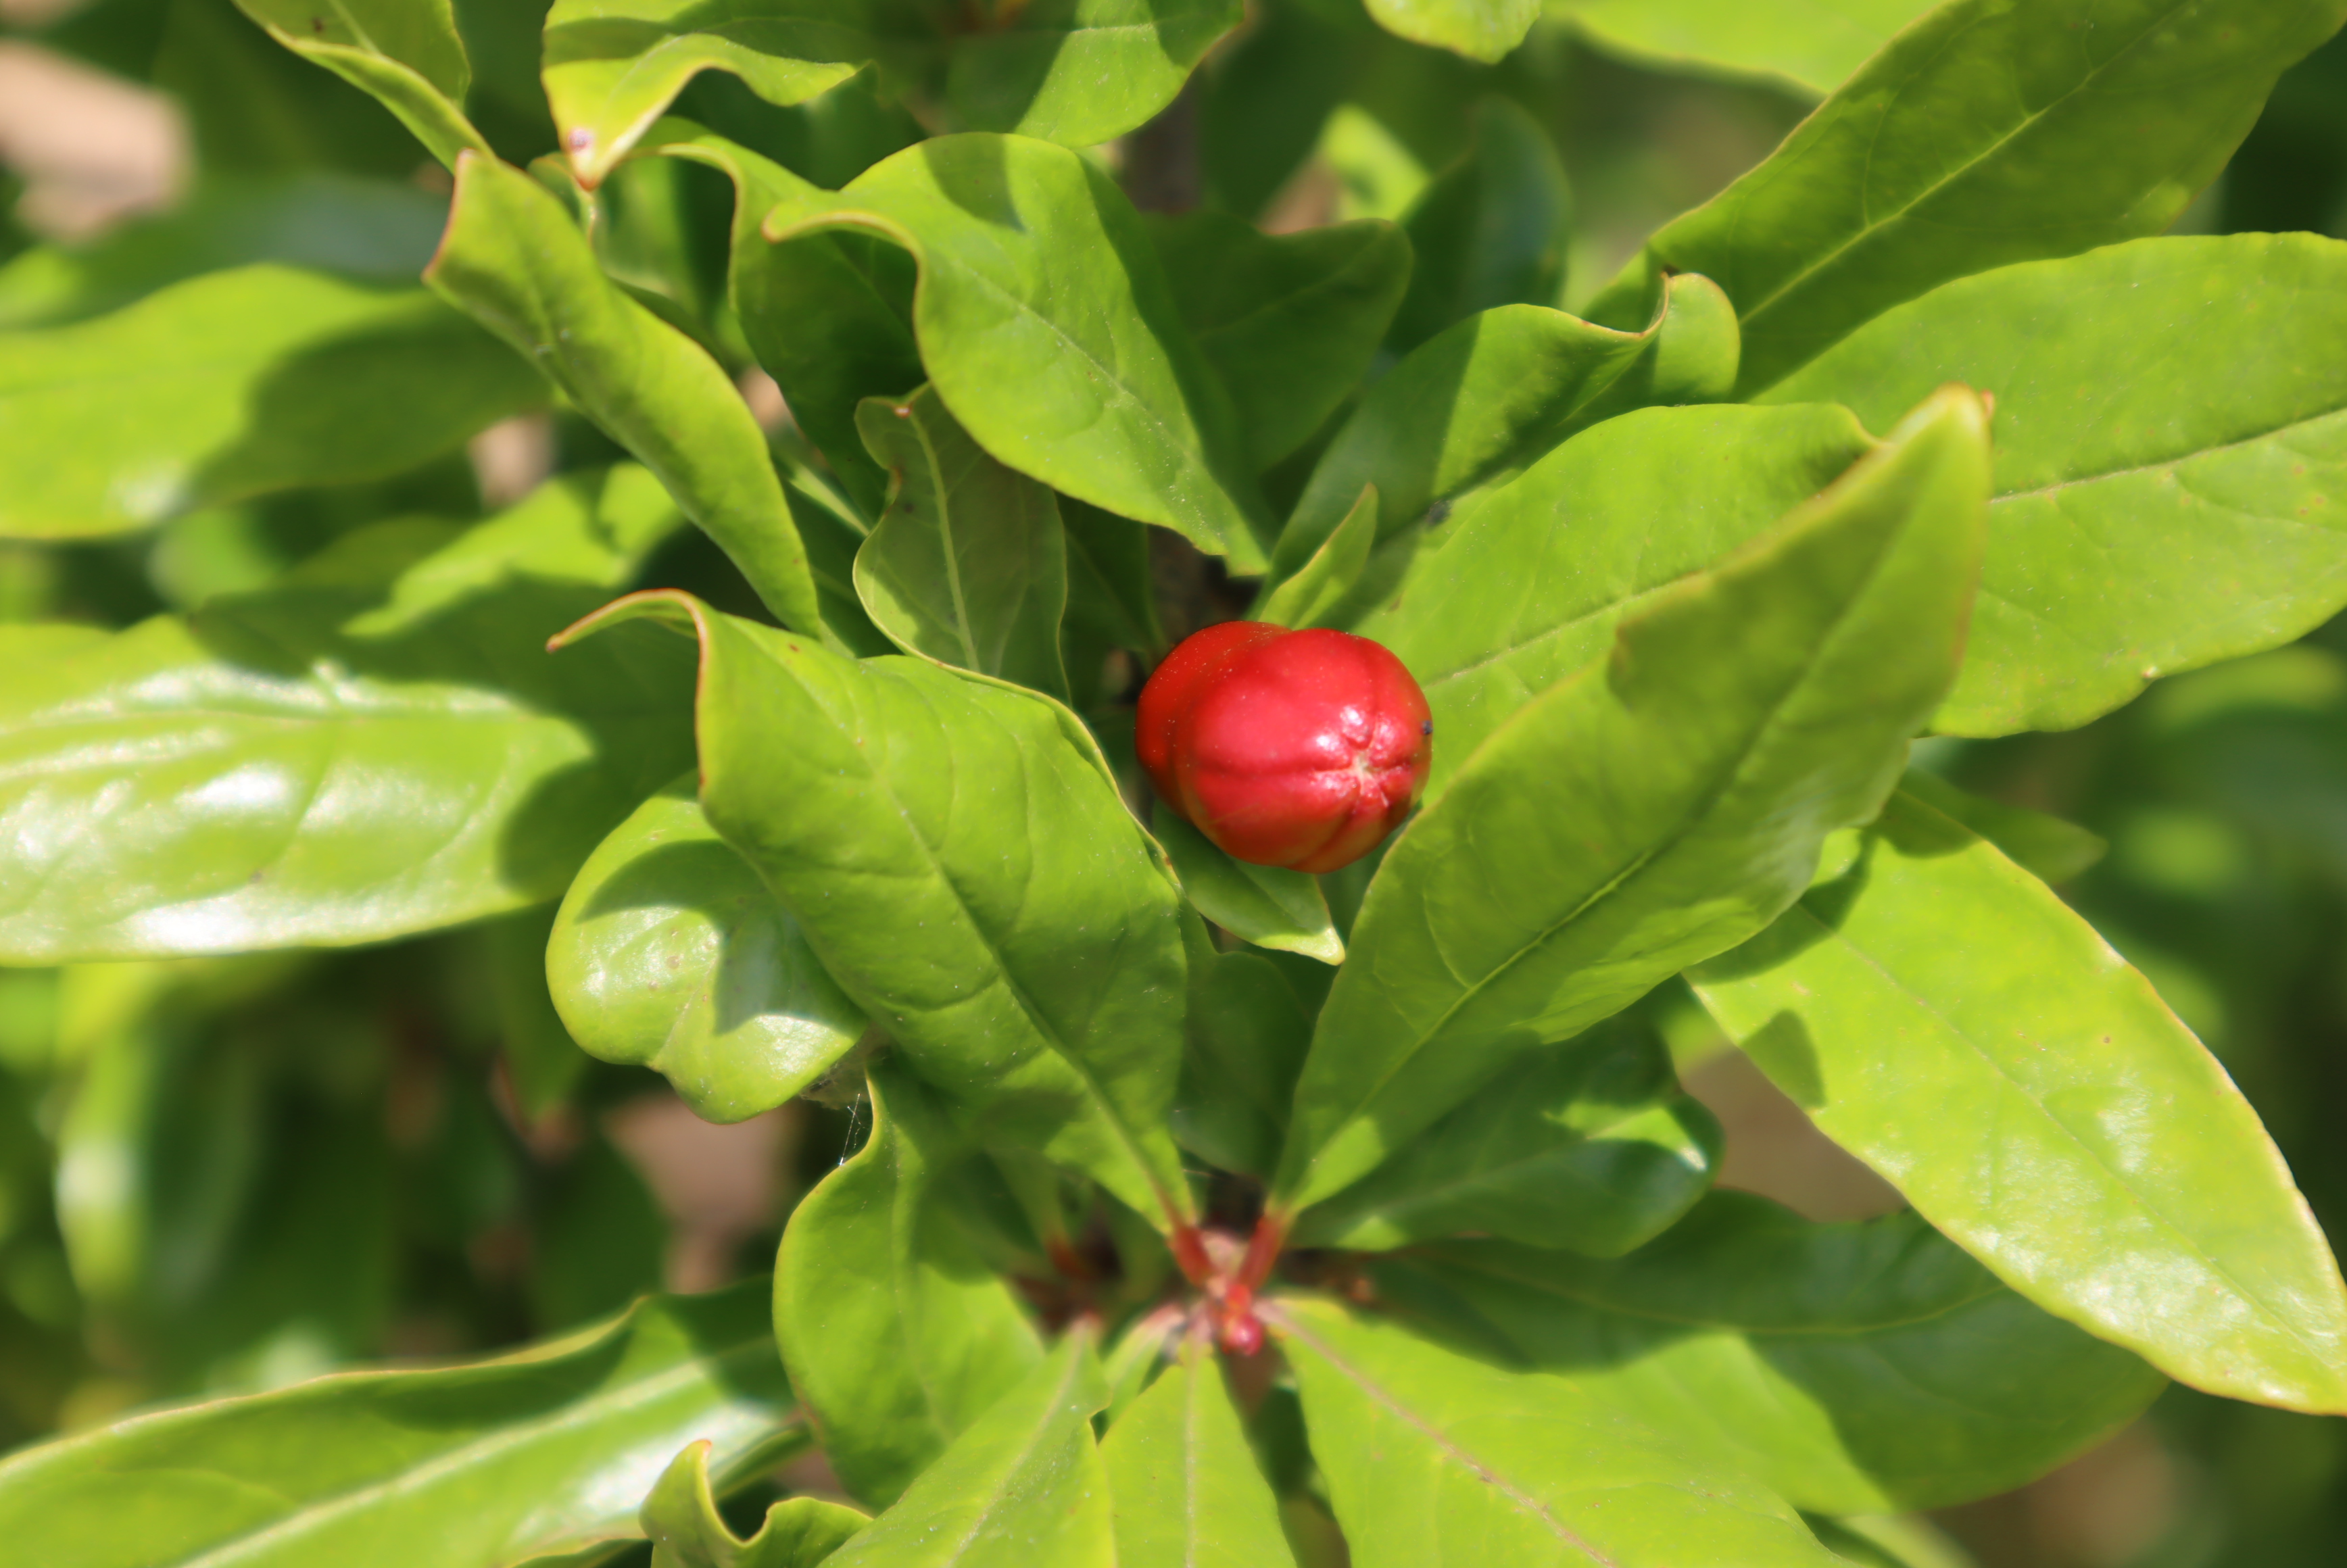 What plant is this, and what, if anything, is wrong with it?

pomegranate, aphids, coniella granati
